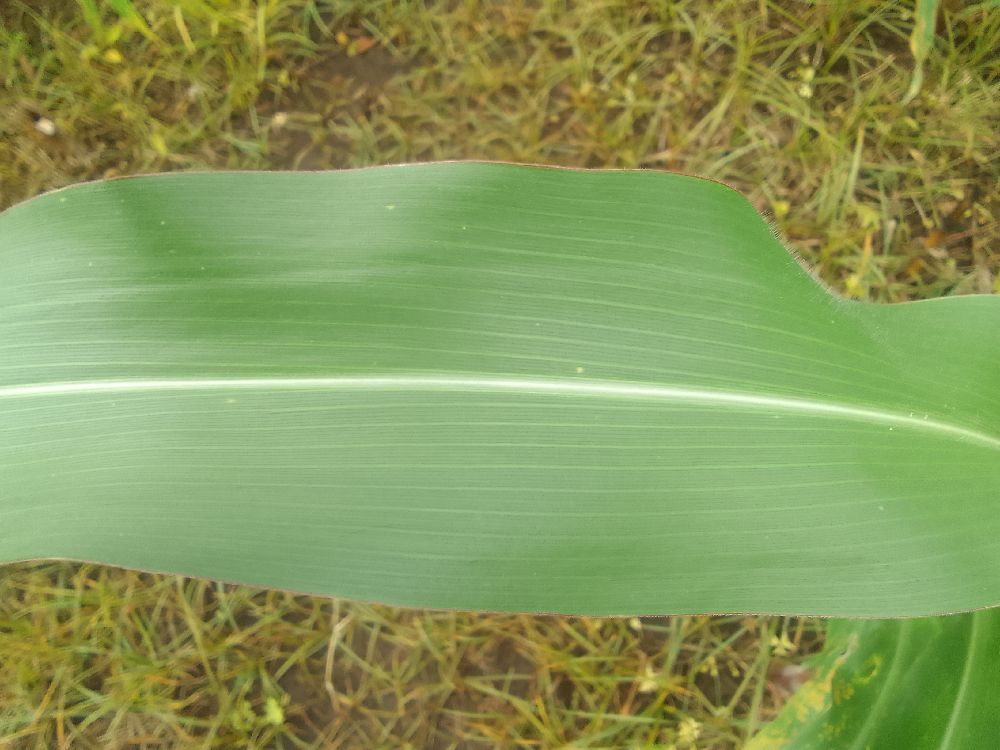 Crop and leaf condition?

maize, healthy
